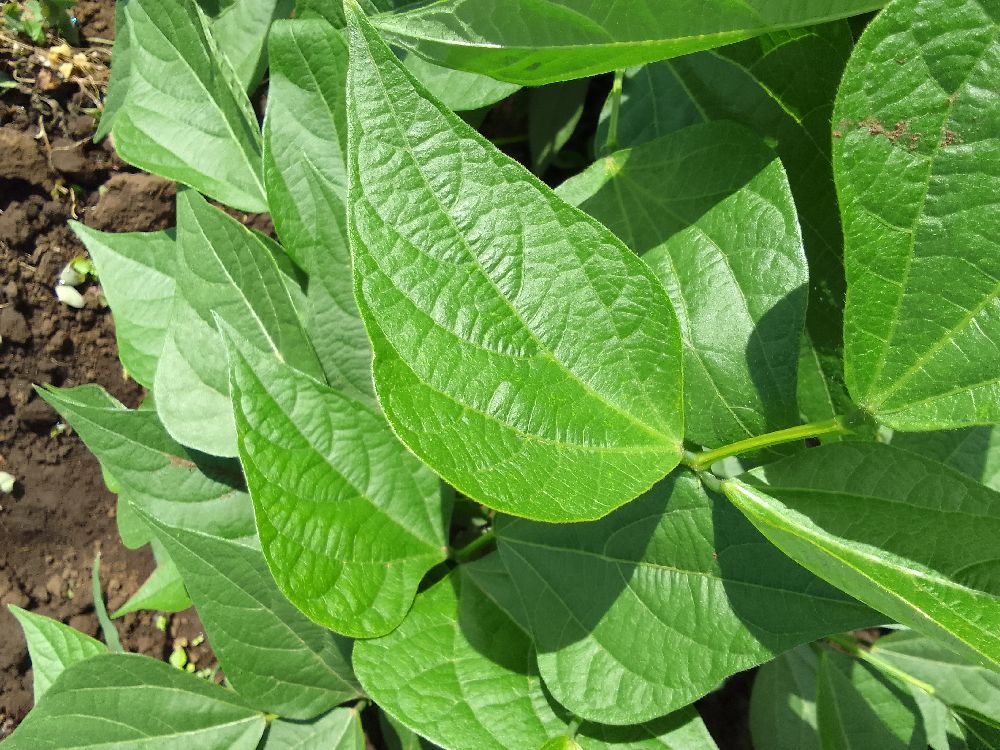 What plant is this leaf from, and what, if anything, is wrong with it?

common bean, healthy
